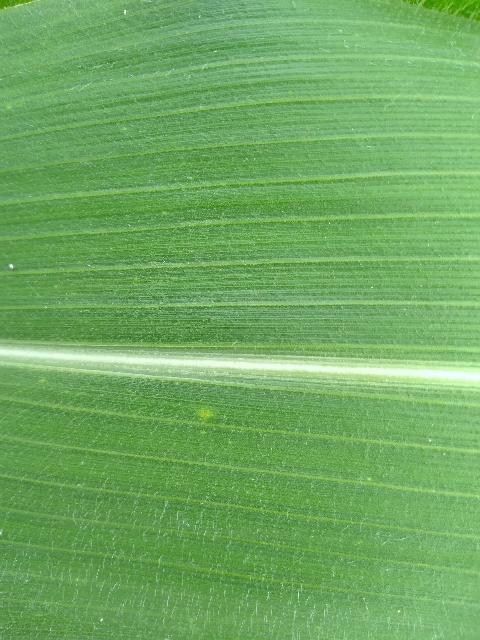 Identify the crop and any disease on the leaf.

maize, healthy
